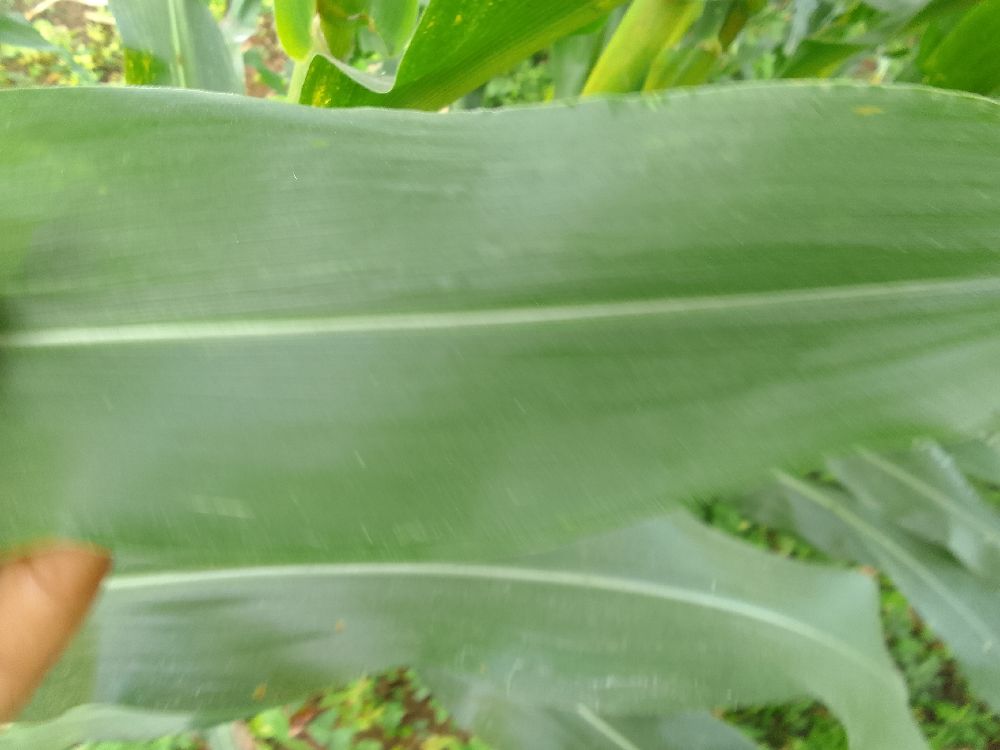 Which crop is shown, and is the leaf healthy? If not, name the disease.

maize, healthy
